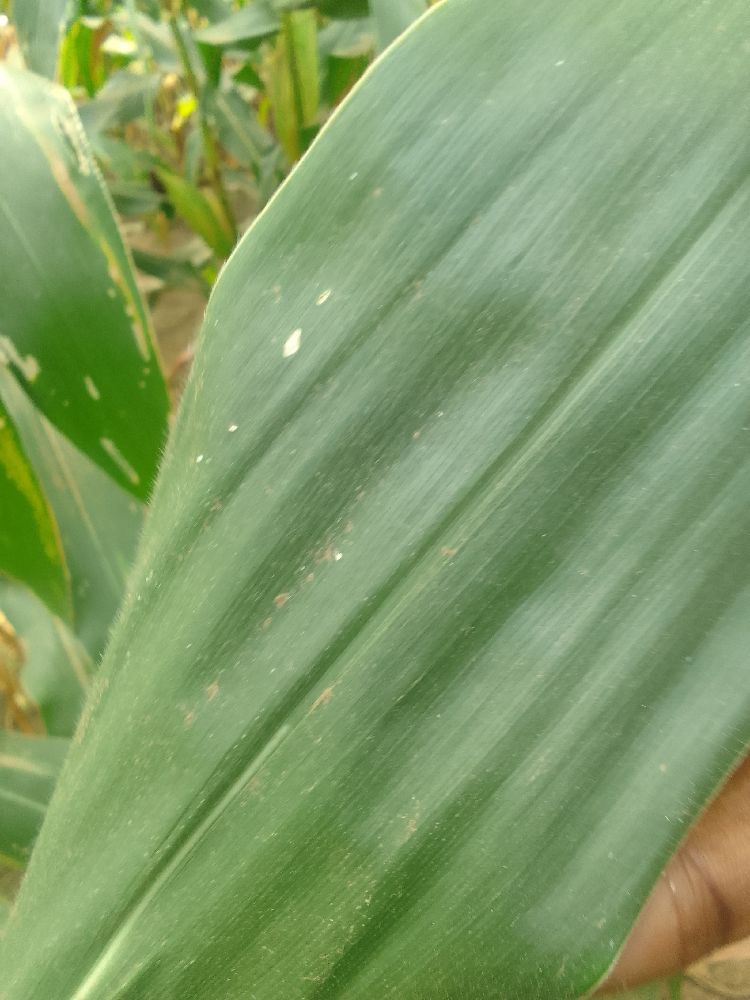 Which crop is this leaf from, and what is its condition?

maize, healthy
